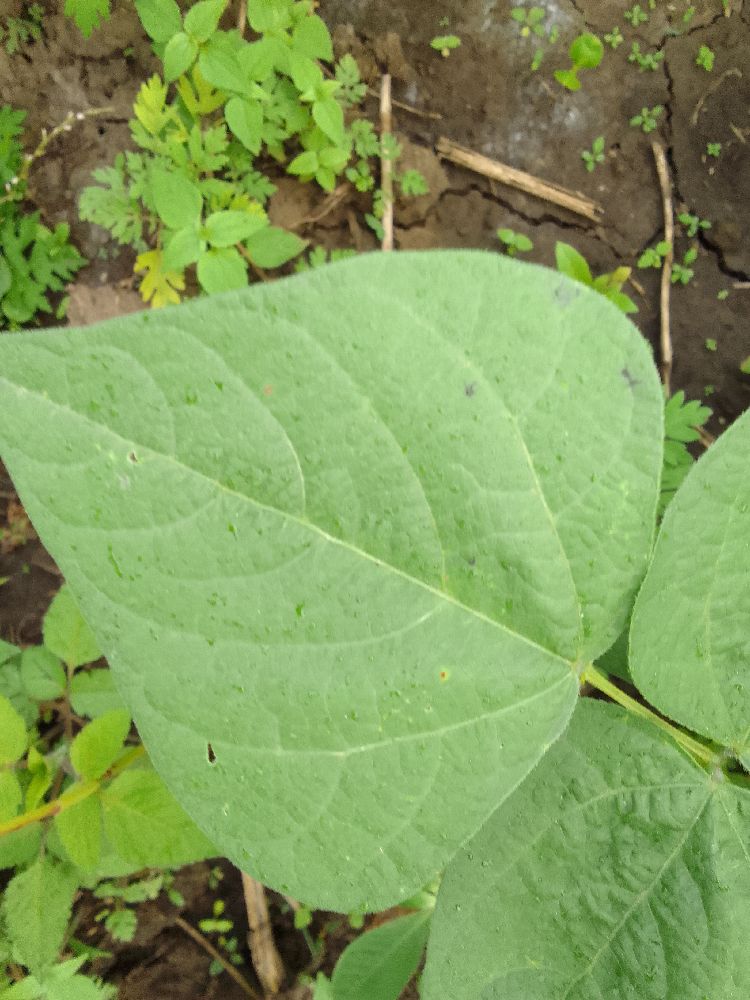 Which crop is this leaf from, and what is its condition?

common bean, healthy
